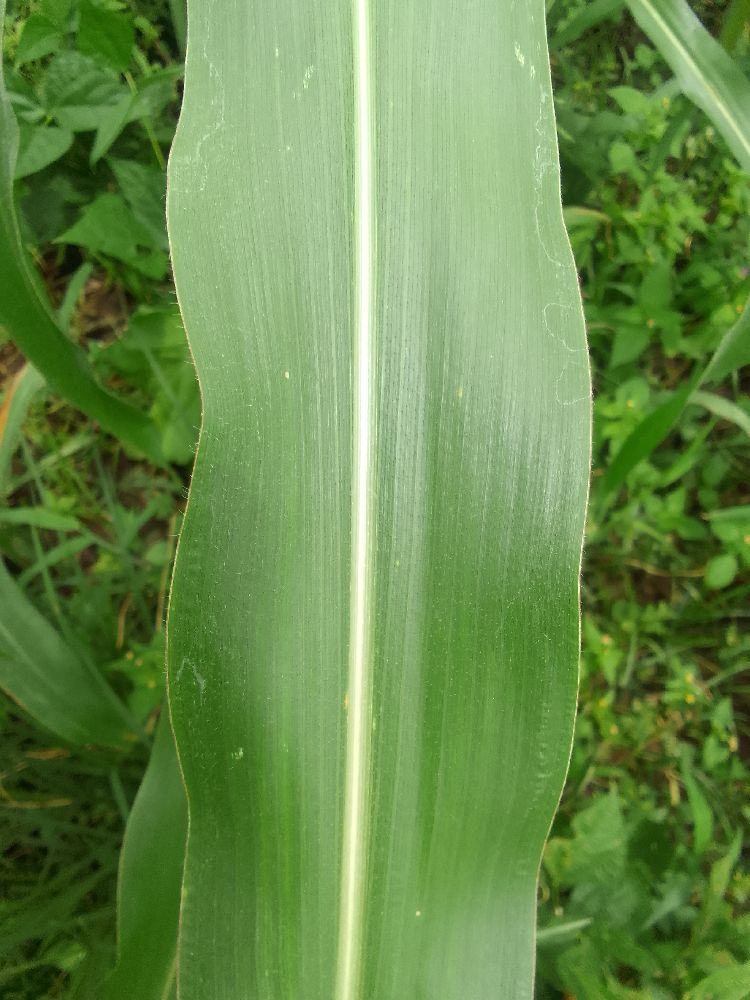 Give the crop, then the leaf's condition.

maize, healthy
